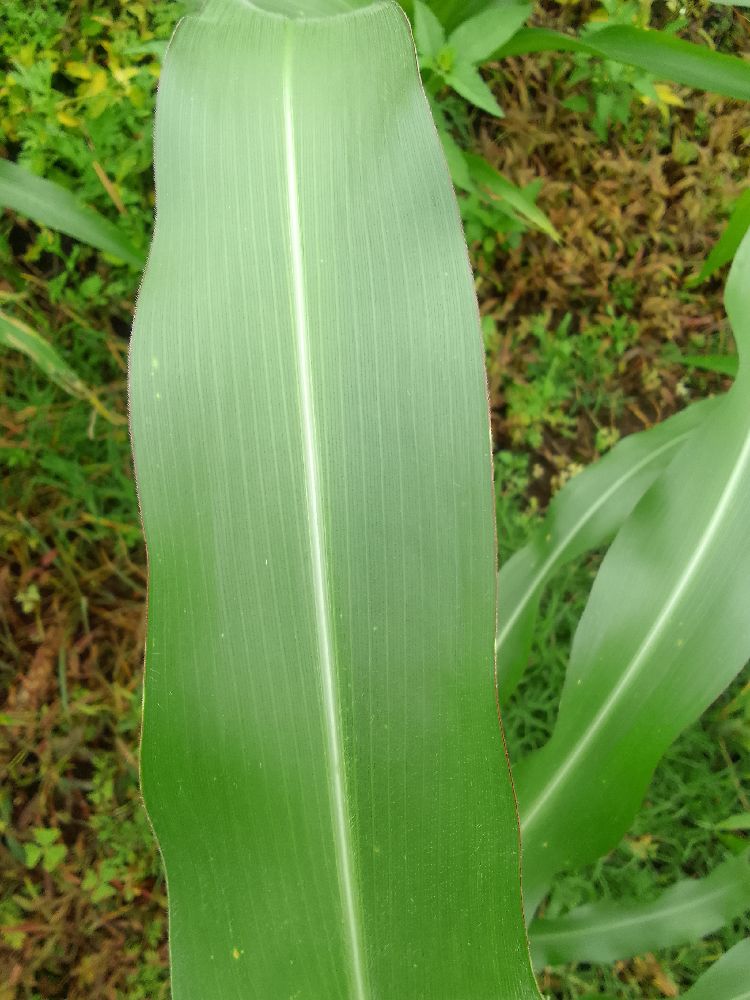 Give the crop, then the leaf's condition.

maize, healthy
